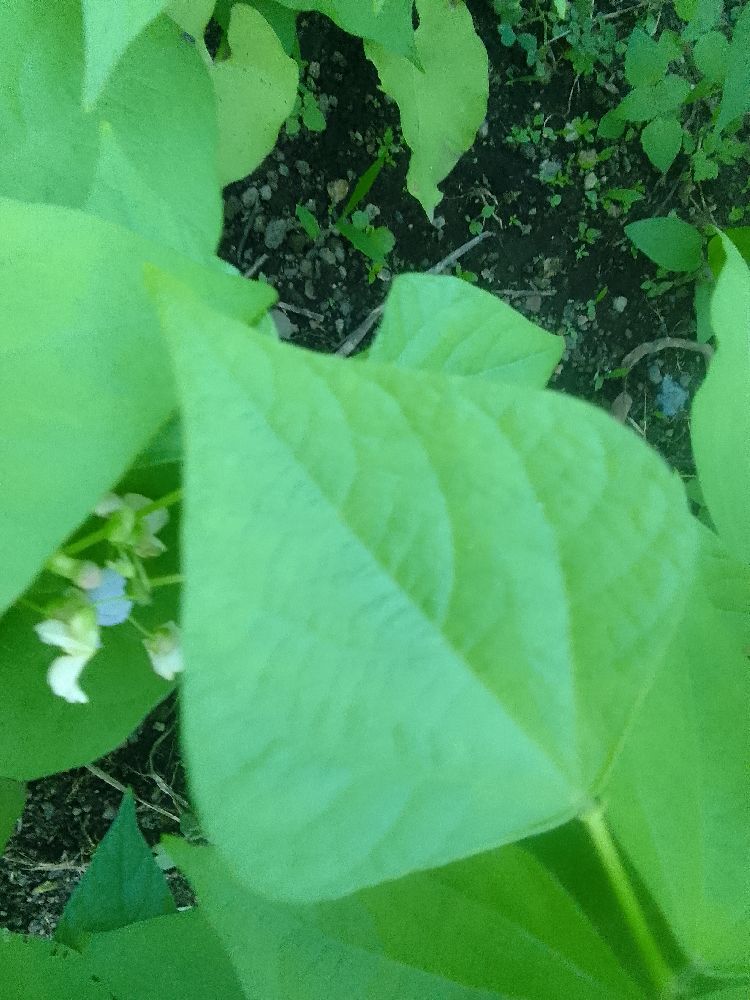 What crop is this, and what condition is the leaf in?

common bean, healthy
